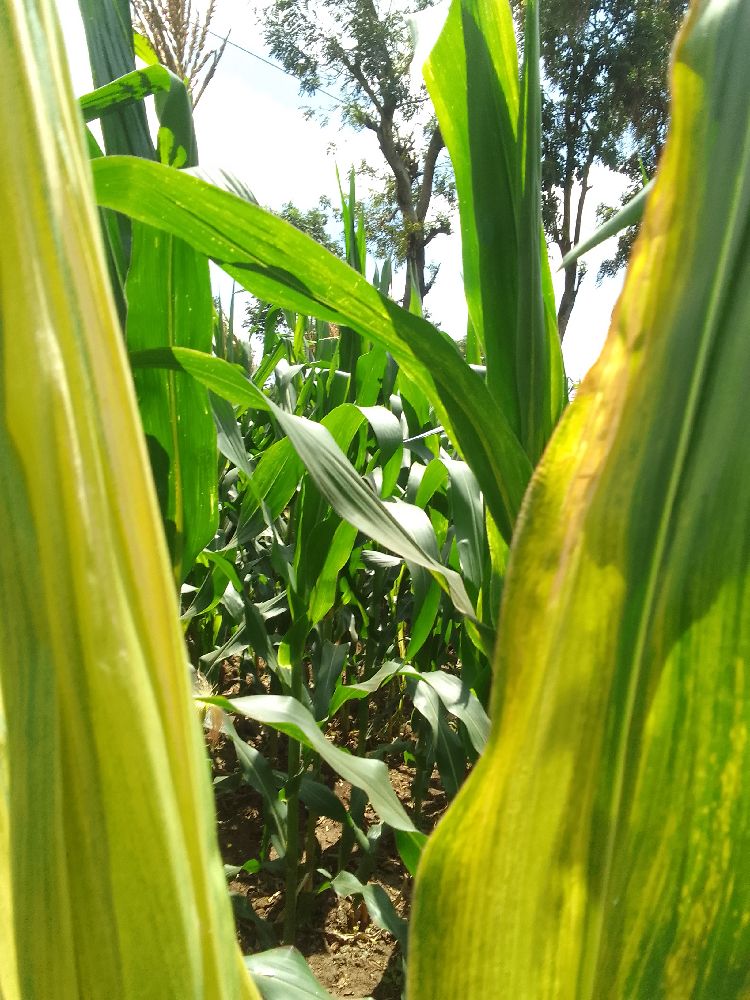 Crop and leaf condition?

maize, maize lethal necrosis
